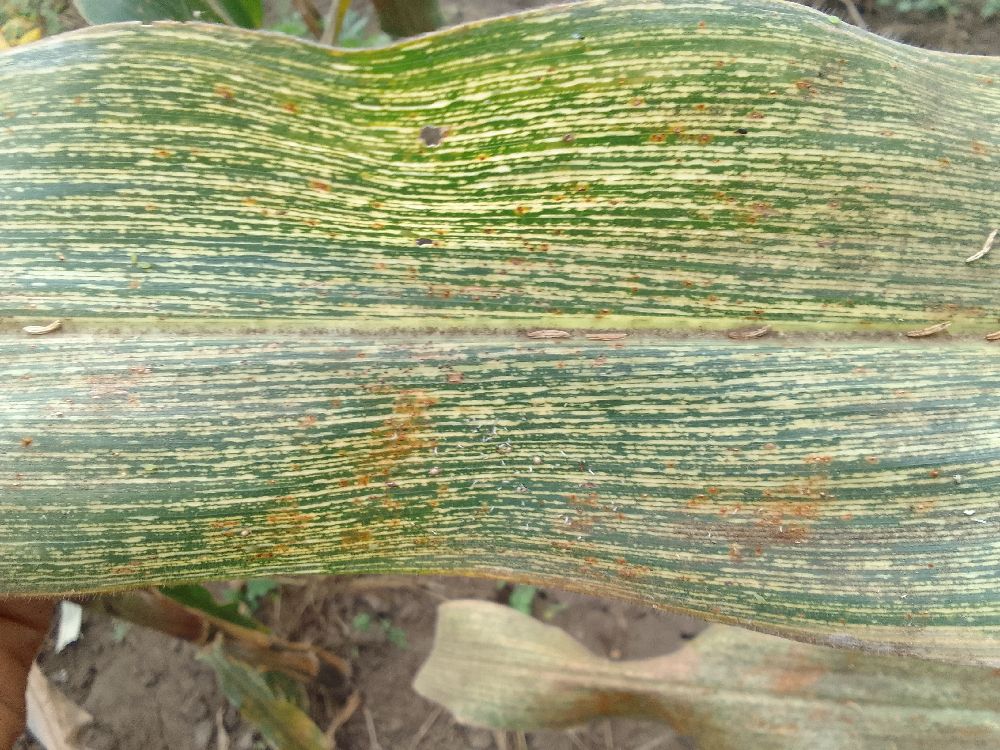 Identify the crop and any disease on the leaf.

maize, maize streak virus
